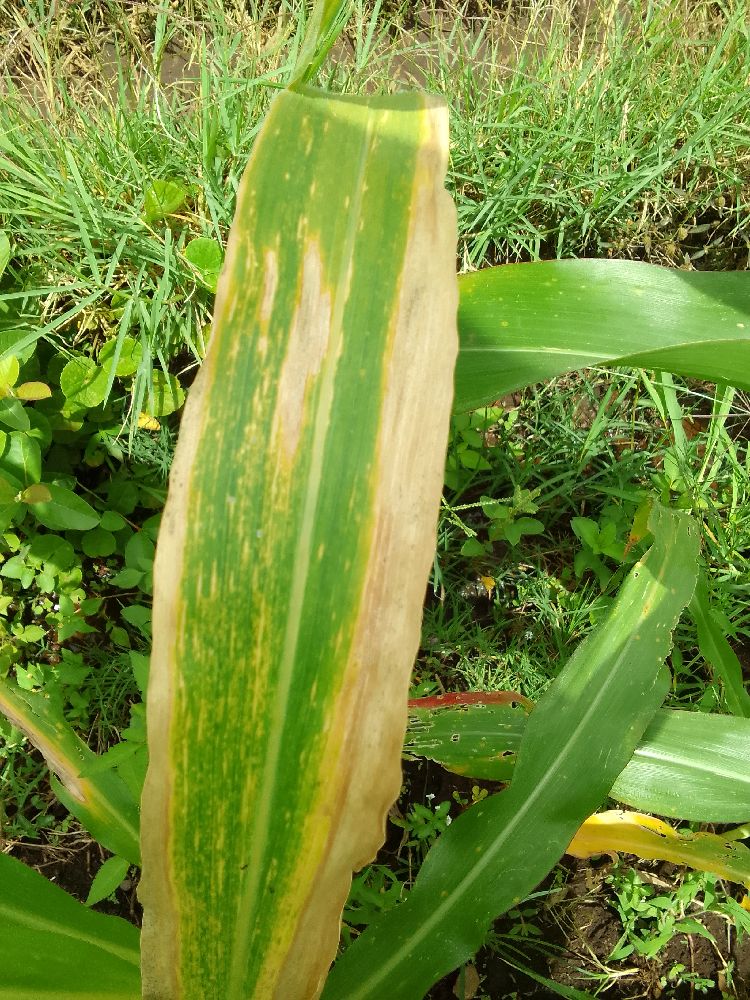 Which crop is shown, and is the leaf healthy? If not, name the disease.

maize, maize lethal necrosis
